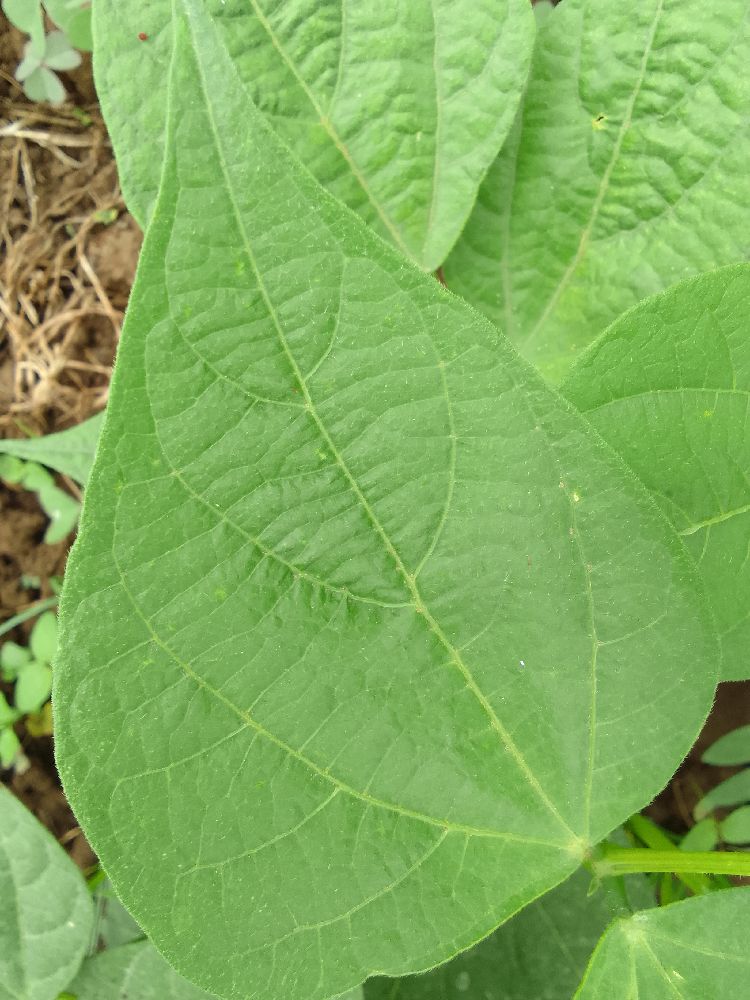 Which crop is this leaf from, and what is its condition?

common bean, healthy
